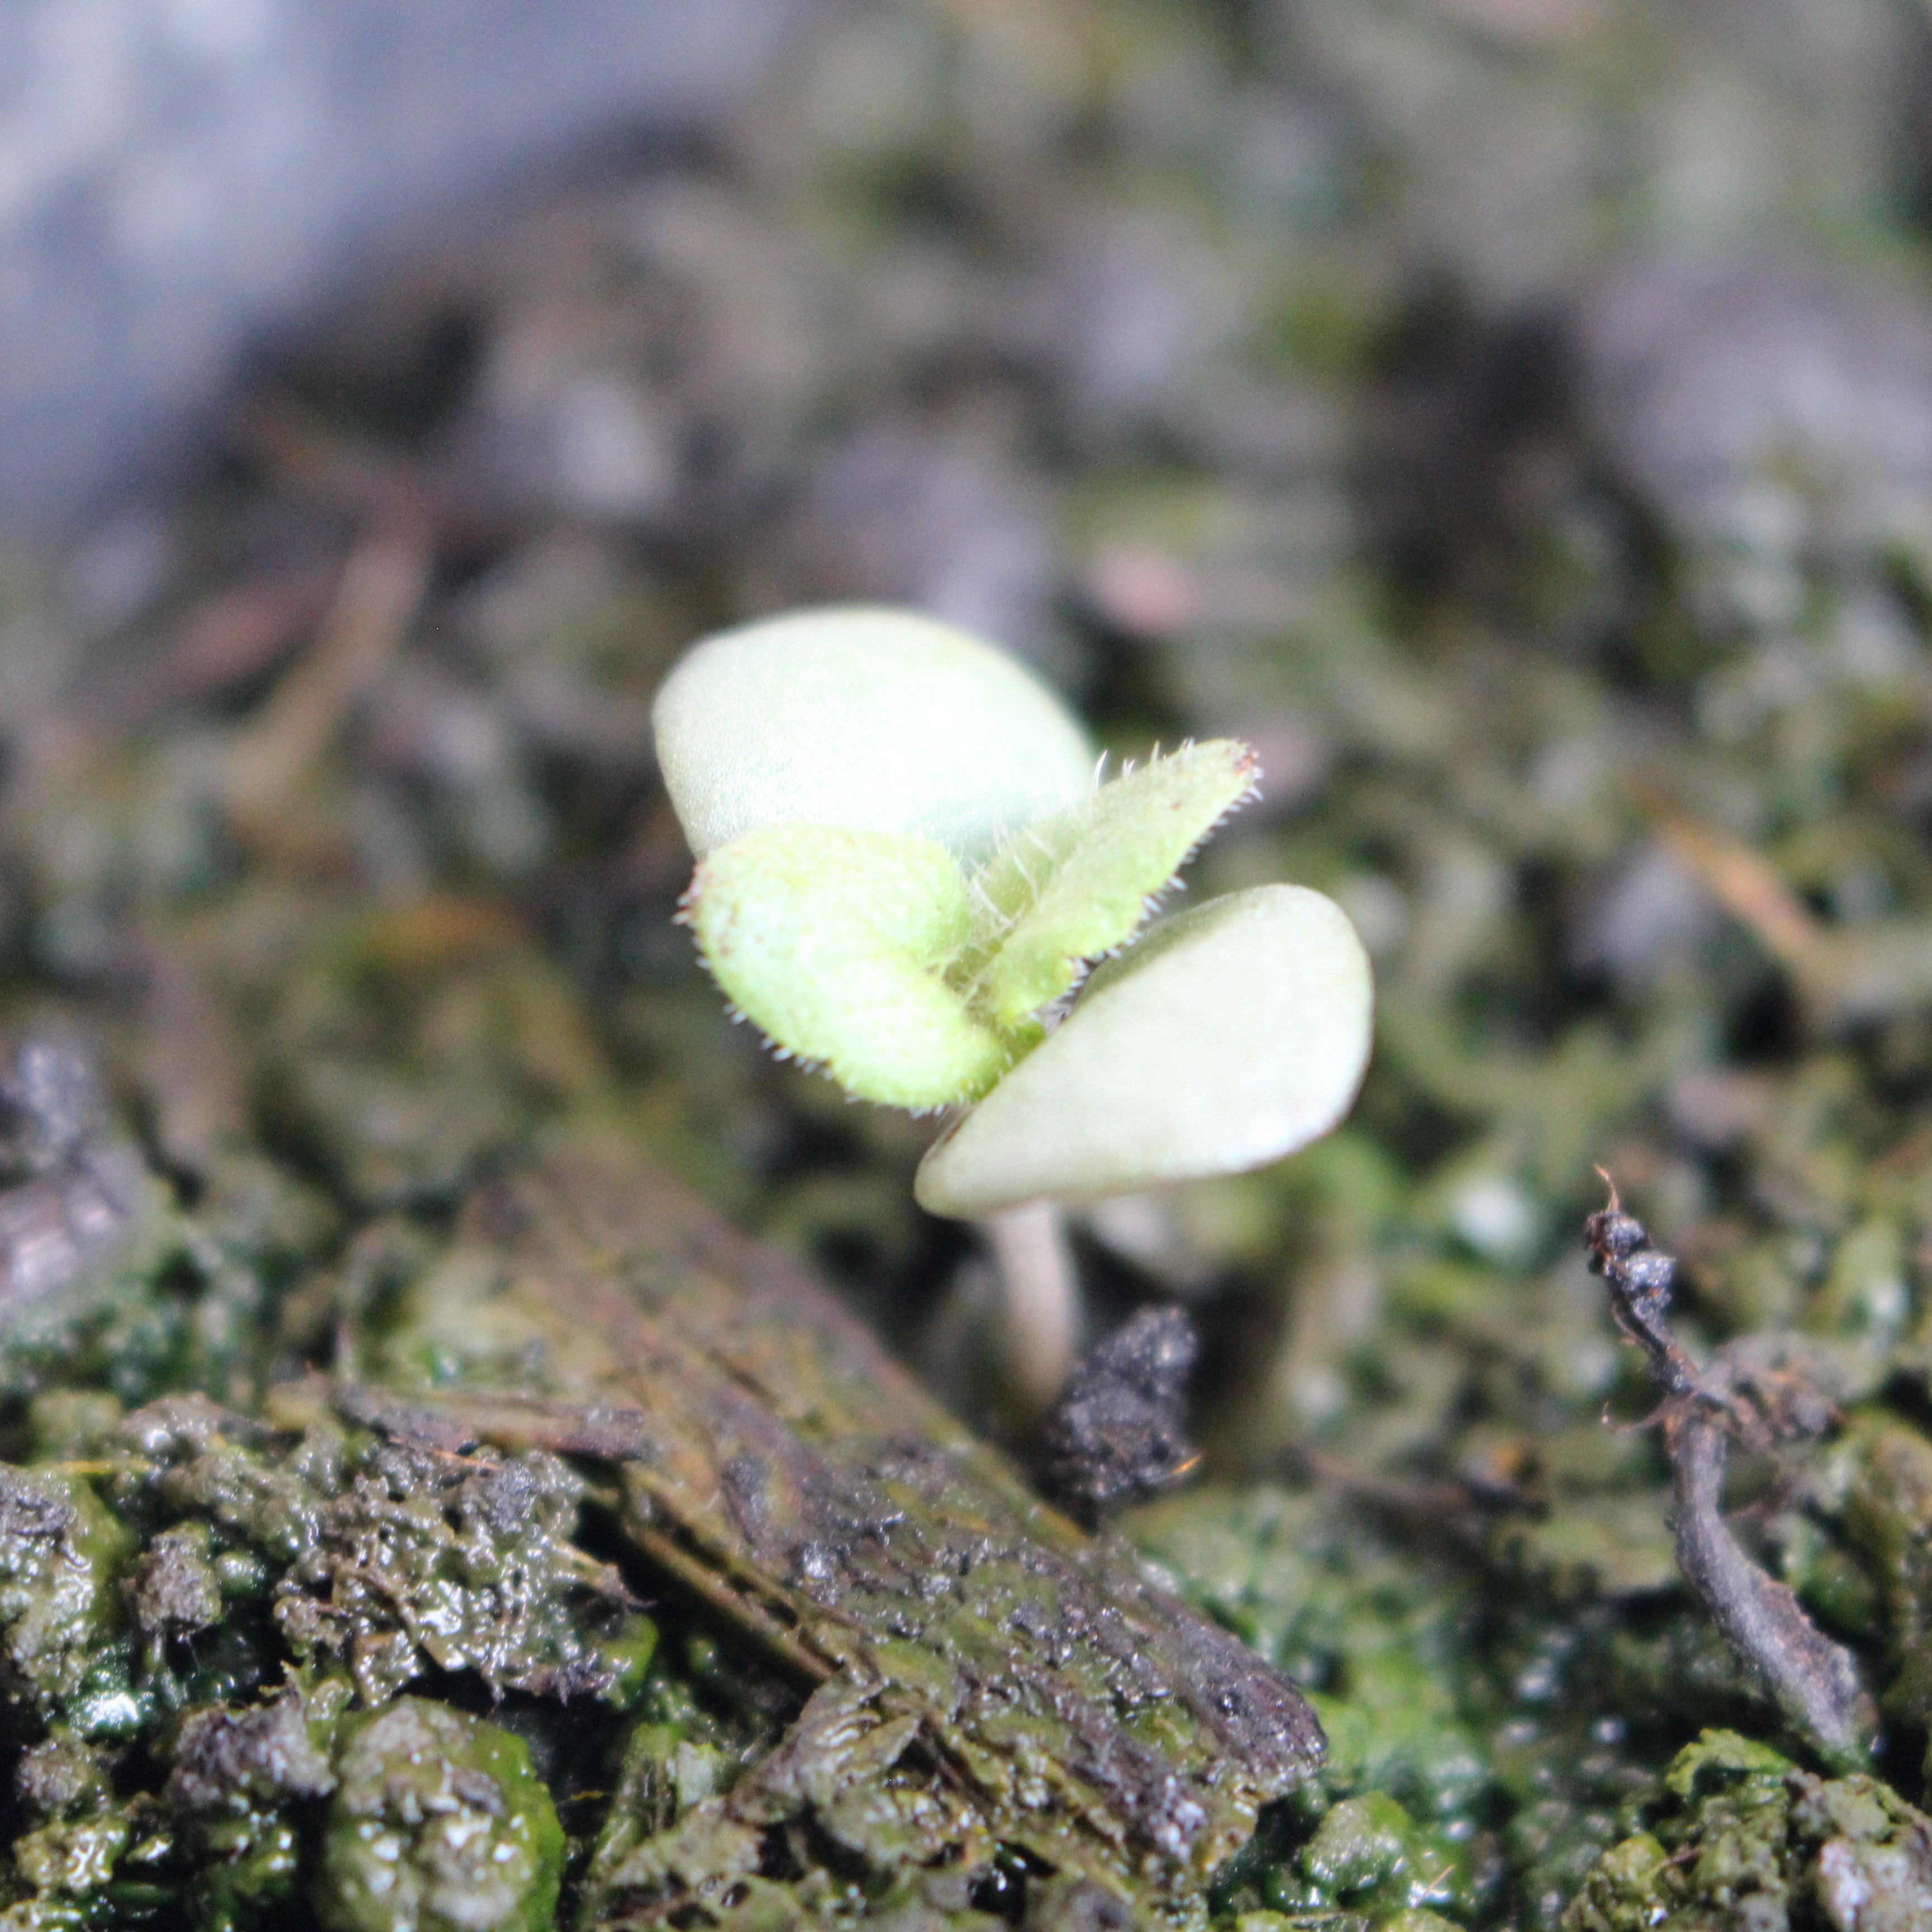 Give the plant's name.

Veronica persica
